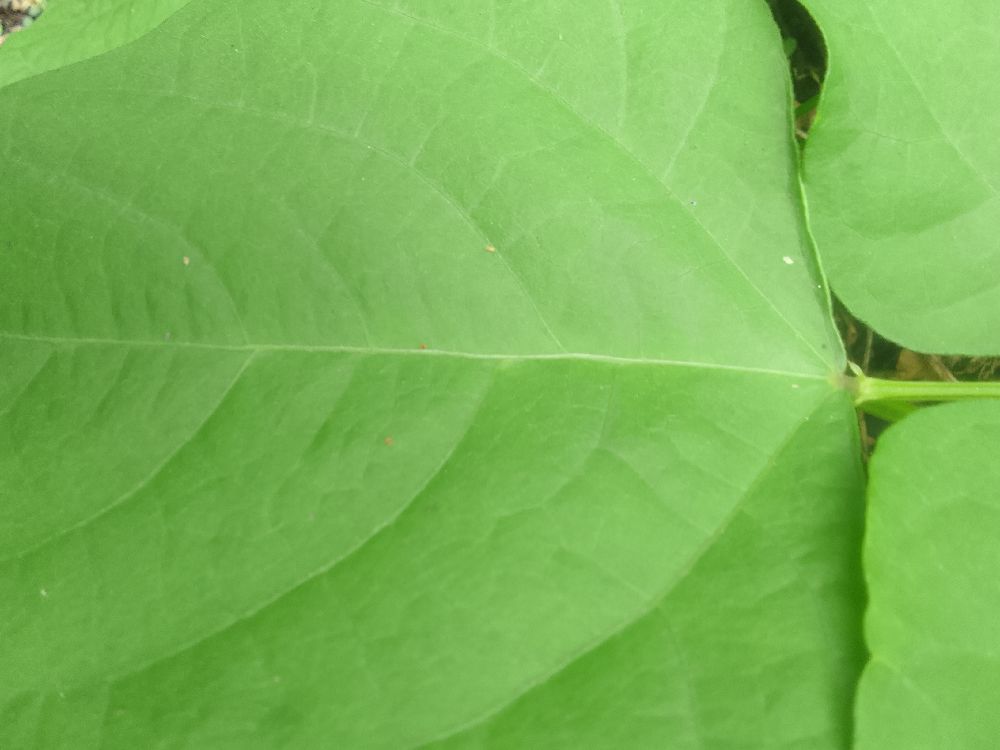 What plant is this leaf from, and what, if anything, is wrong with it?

common bean, healthy
